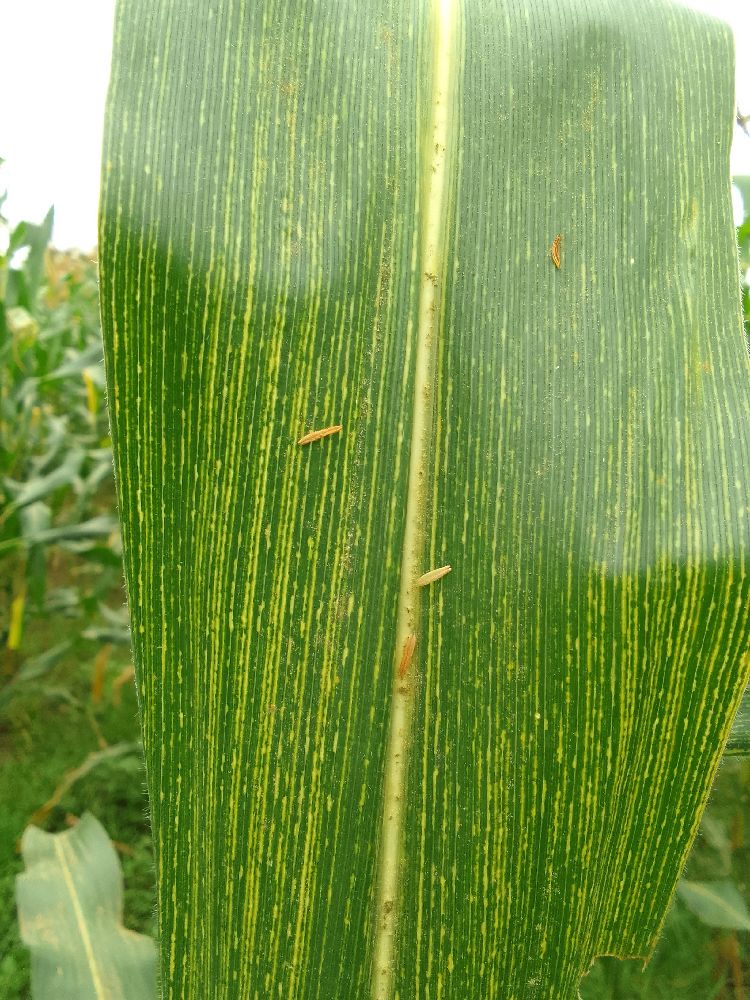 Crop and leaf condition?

maize, maize streak virus
